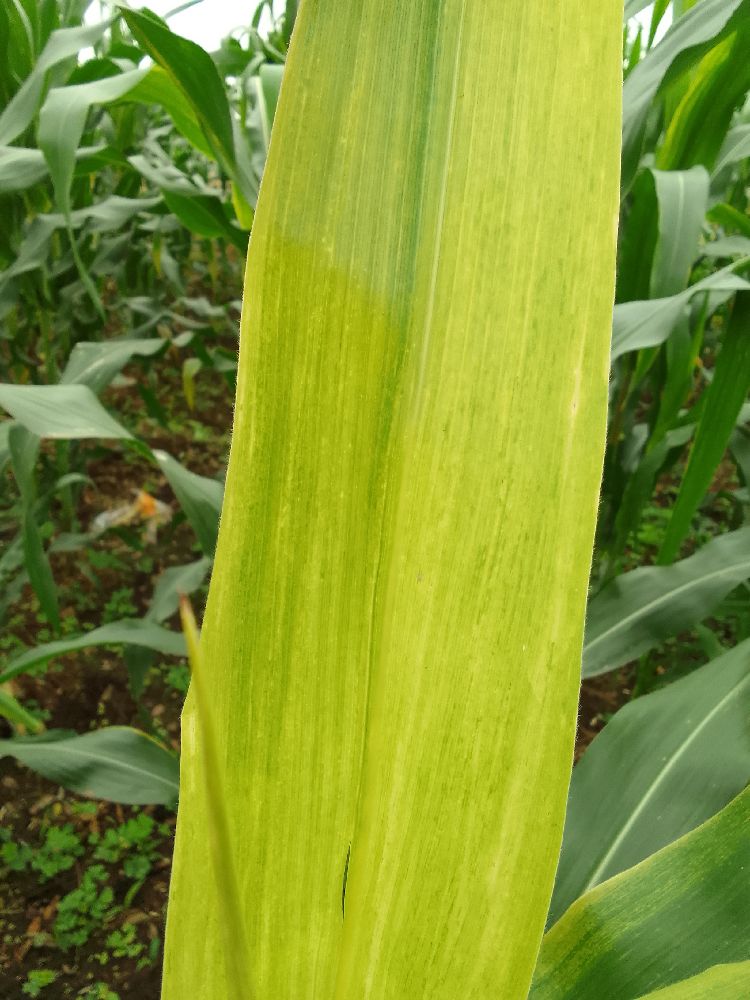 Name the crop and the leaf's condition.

maize, maize lethal necrosis
